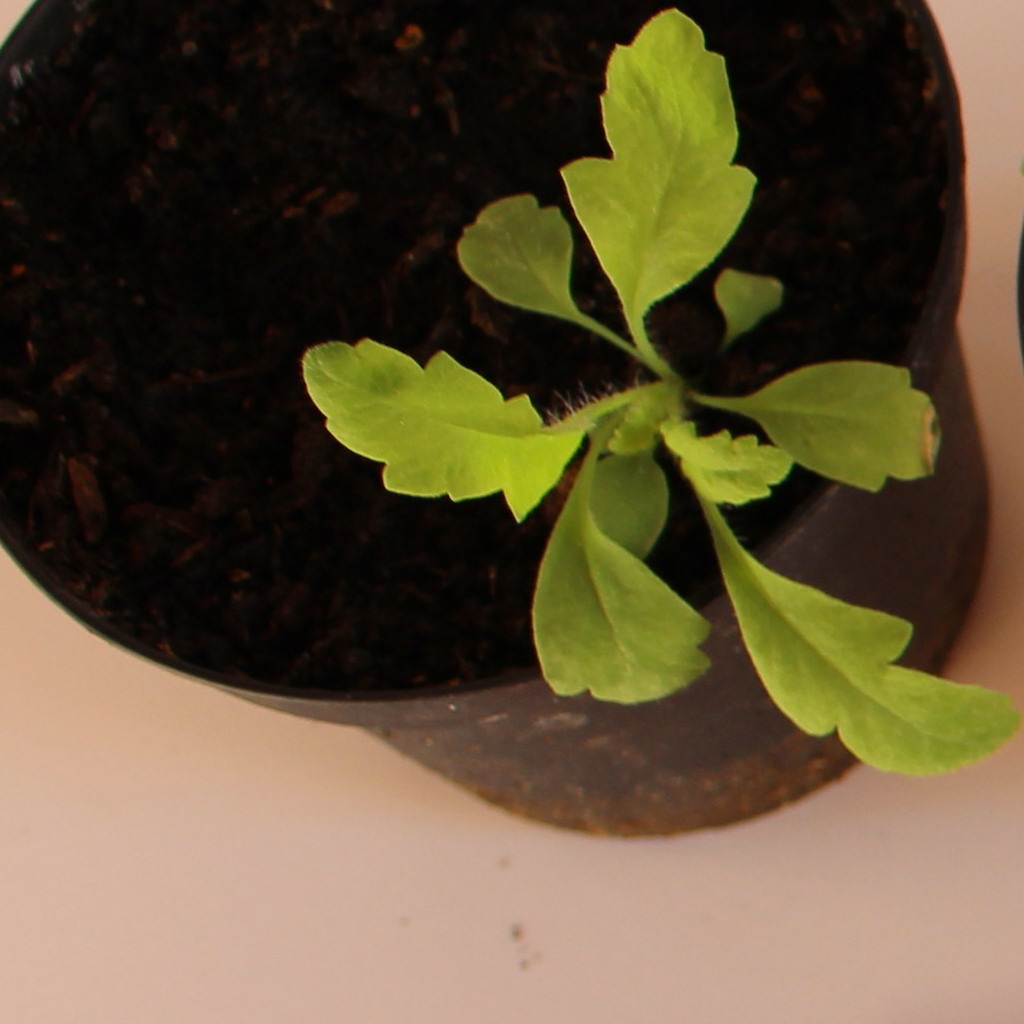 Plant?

Papaver rhoeas
